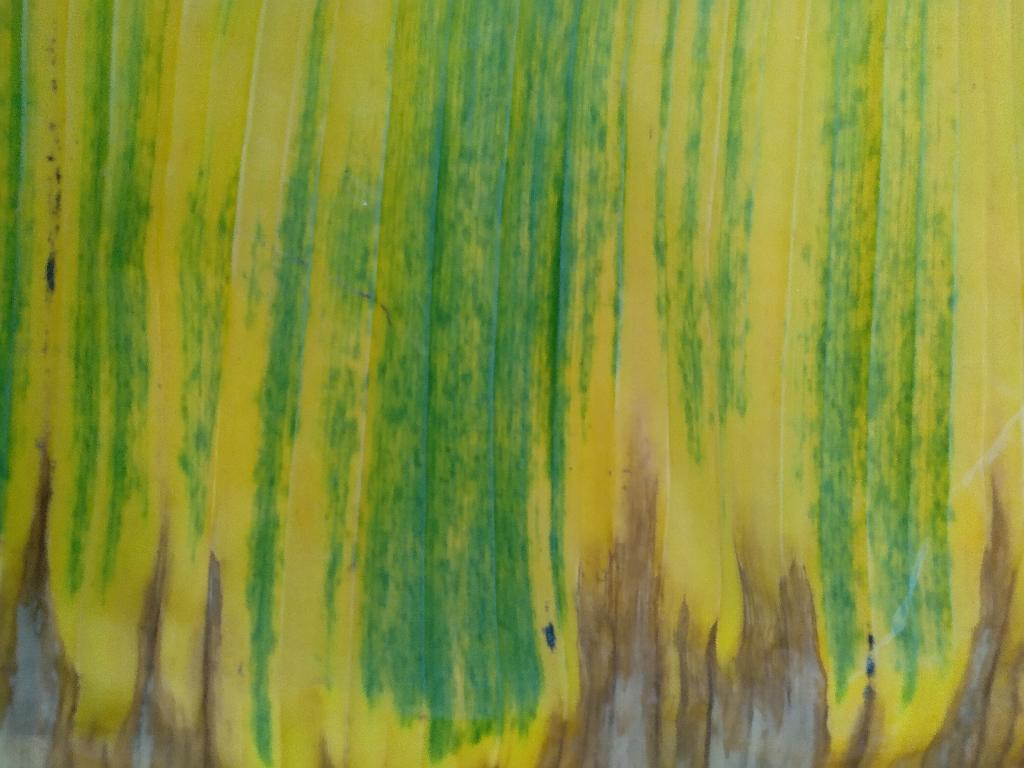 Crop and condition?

banana, fusarium wilt race 1
